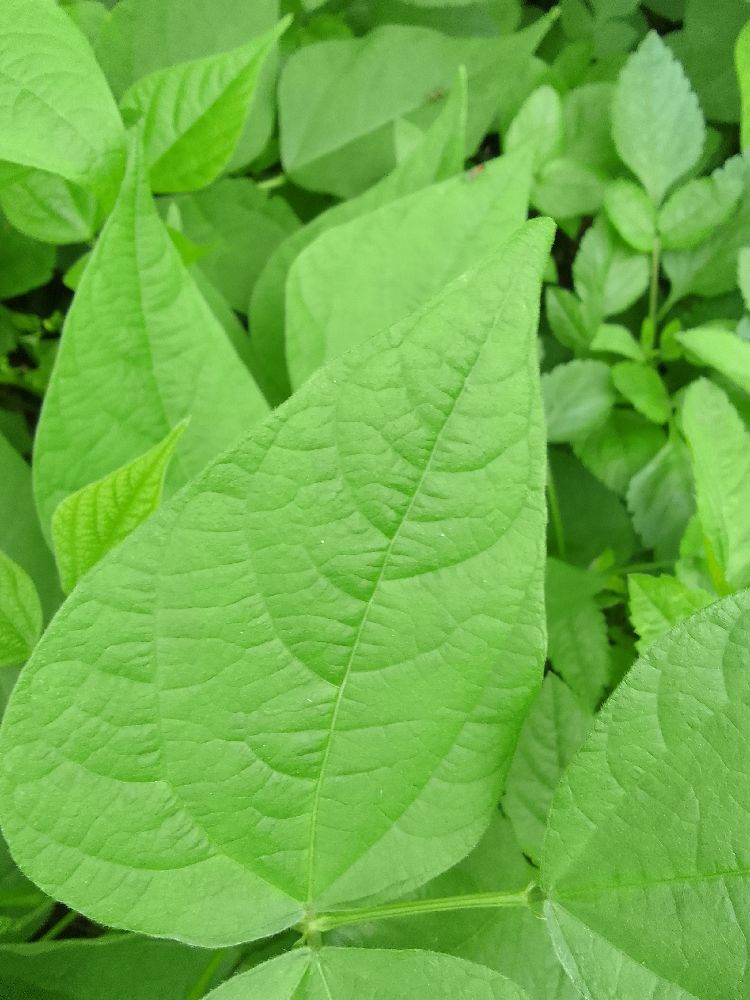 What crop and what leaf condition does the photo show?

common bean, healthy
